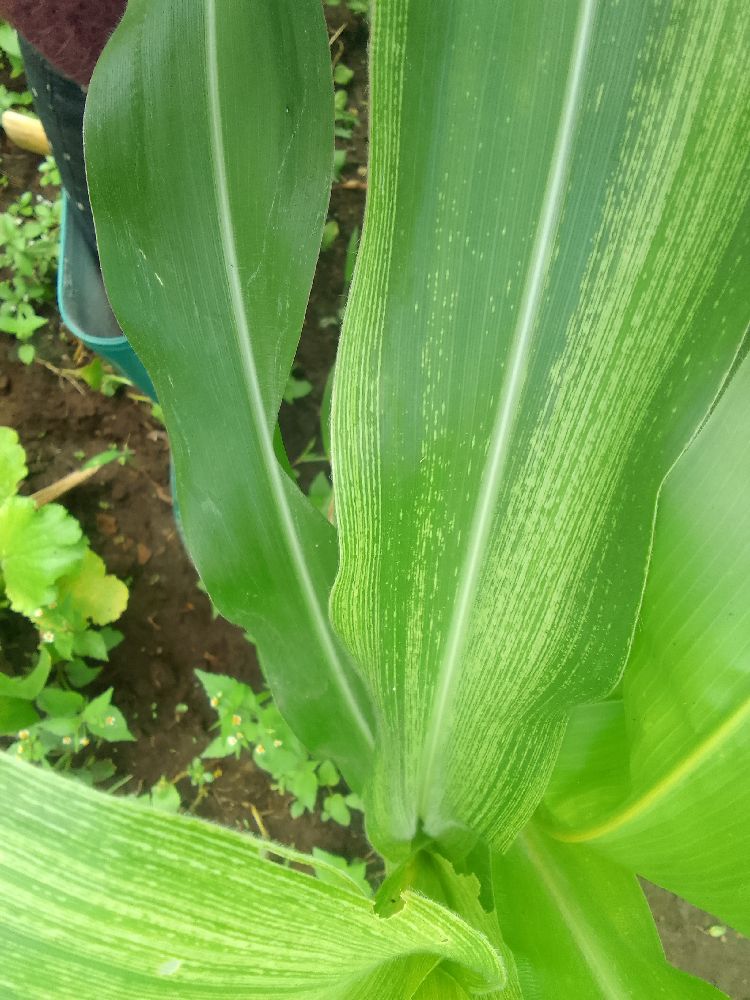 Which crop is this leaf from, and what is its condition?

maize, maize streak virus
